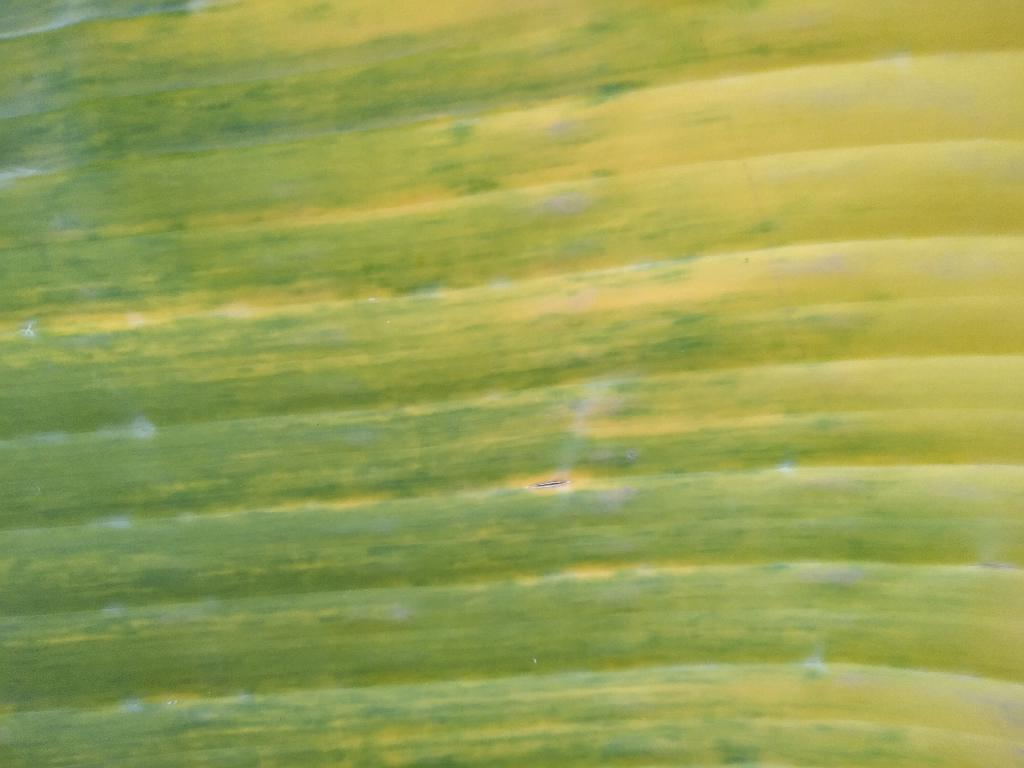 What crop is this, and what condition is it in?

banana, fusarium wilt race 1
